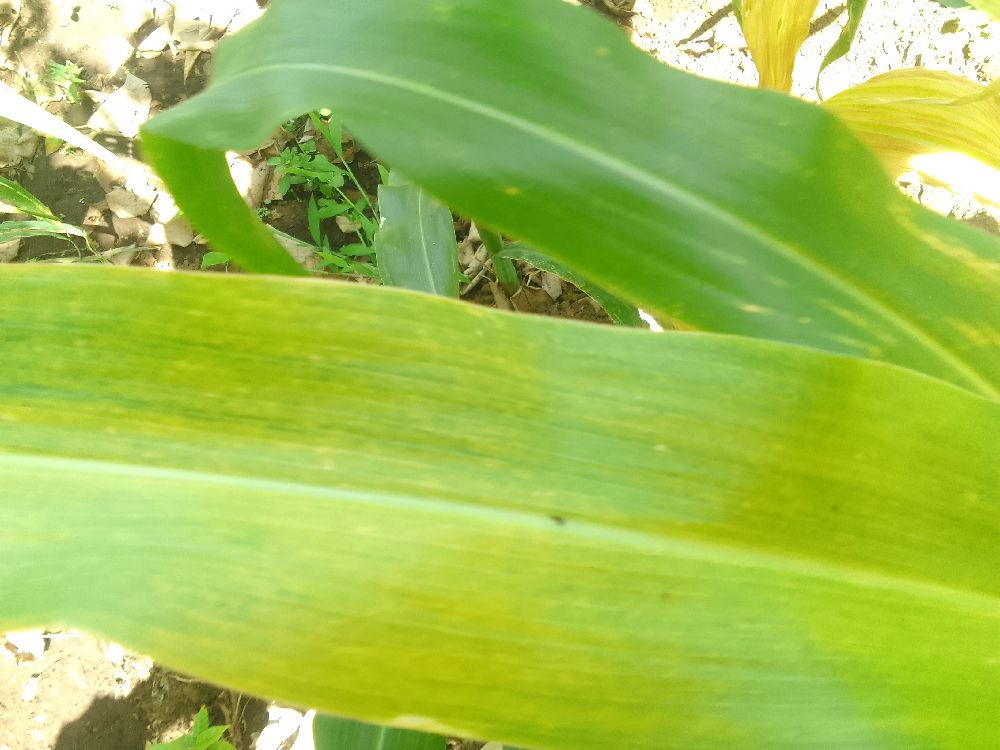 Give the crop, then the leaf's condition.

maize, maize lethal necrosis
